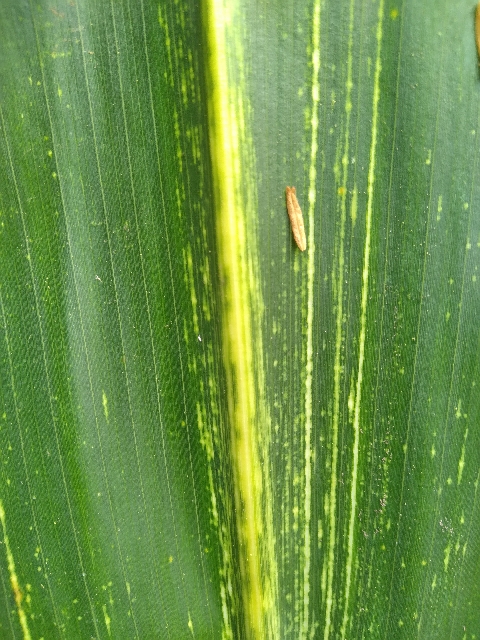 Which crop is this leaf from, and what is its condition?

maize, maize streak virus
